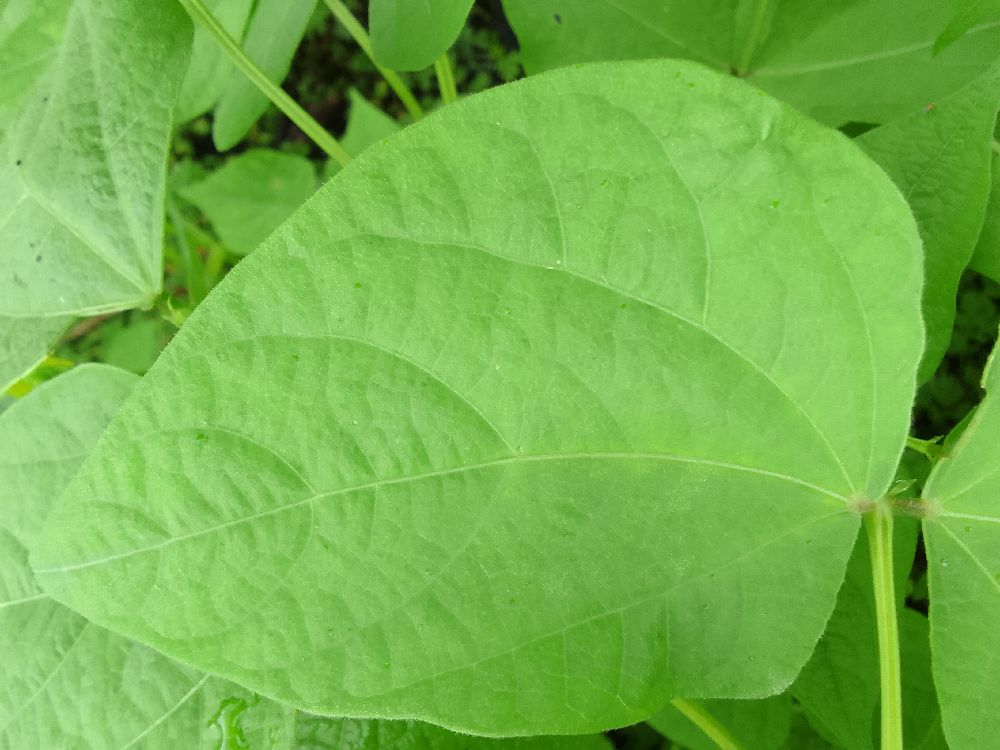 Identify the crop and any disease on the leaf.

common bean, healthy
